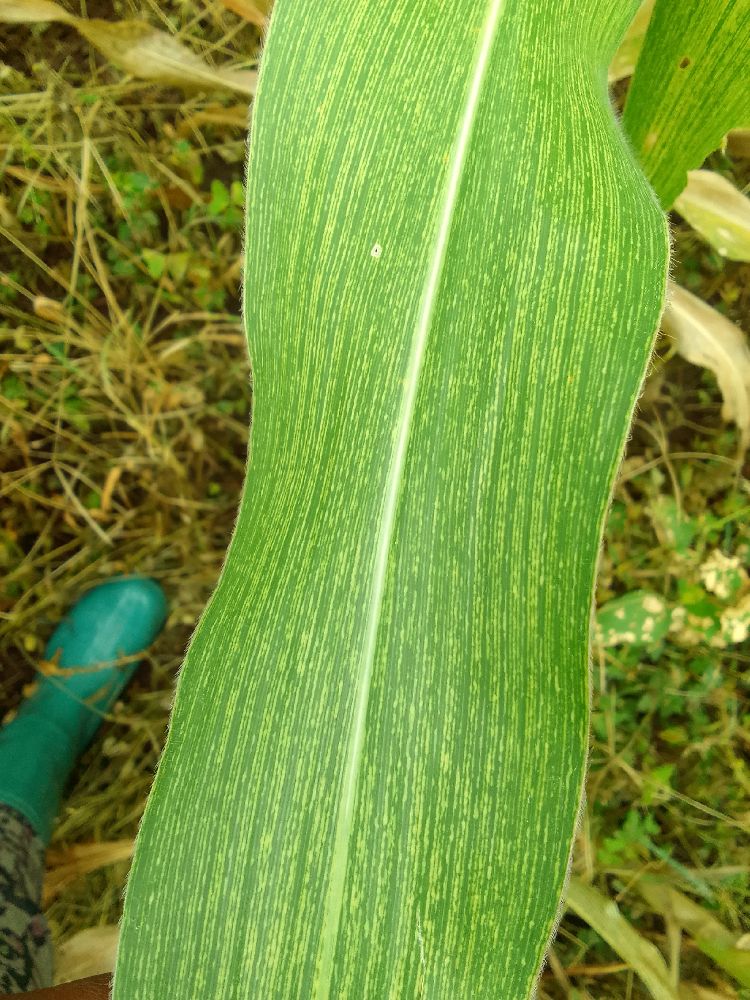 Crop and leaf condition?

maize, maize streak virus
